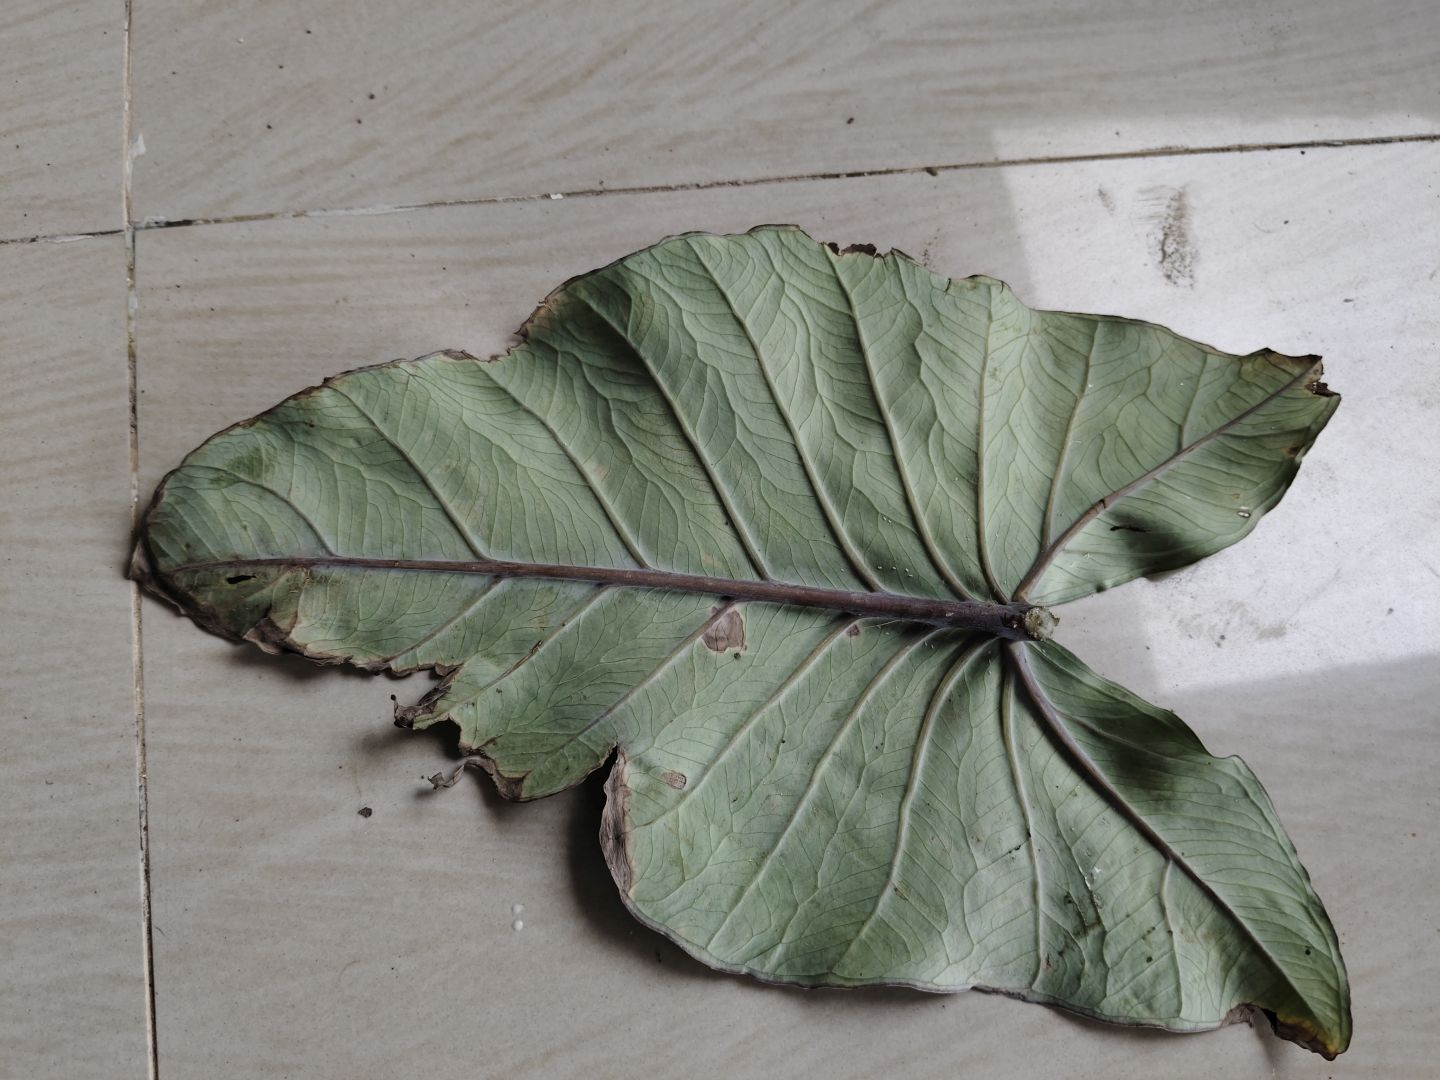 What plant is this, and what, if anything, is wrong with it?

taro, leaf blight
